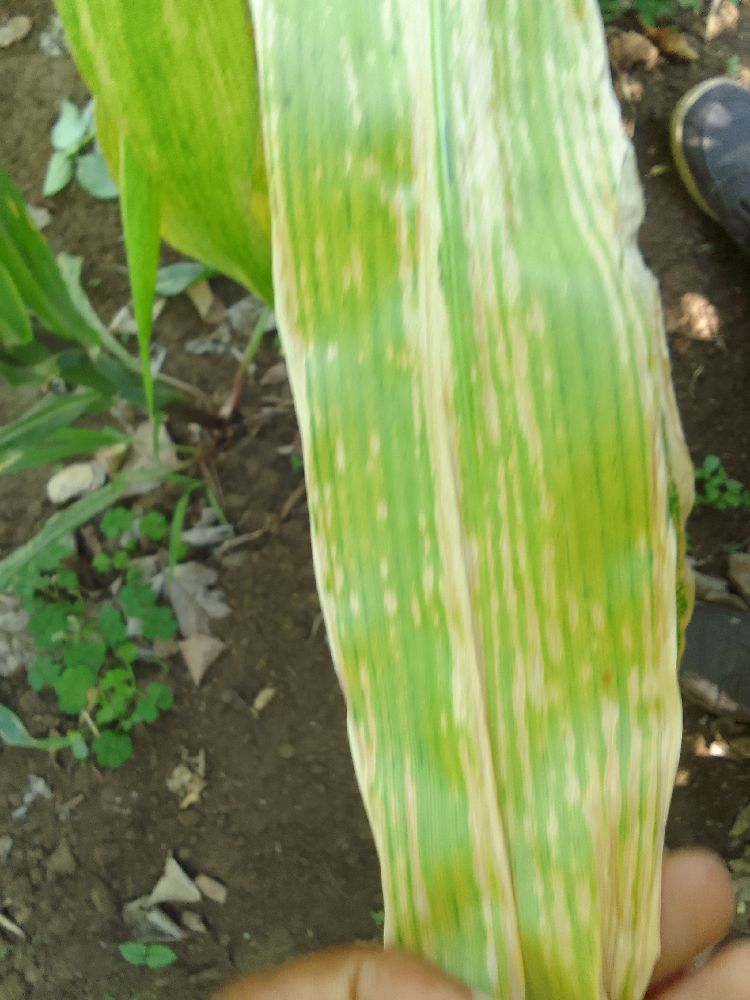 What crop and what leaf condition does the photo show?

maize, maize lethal necrosis
